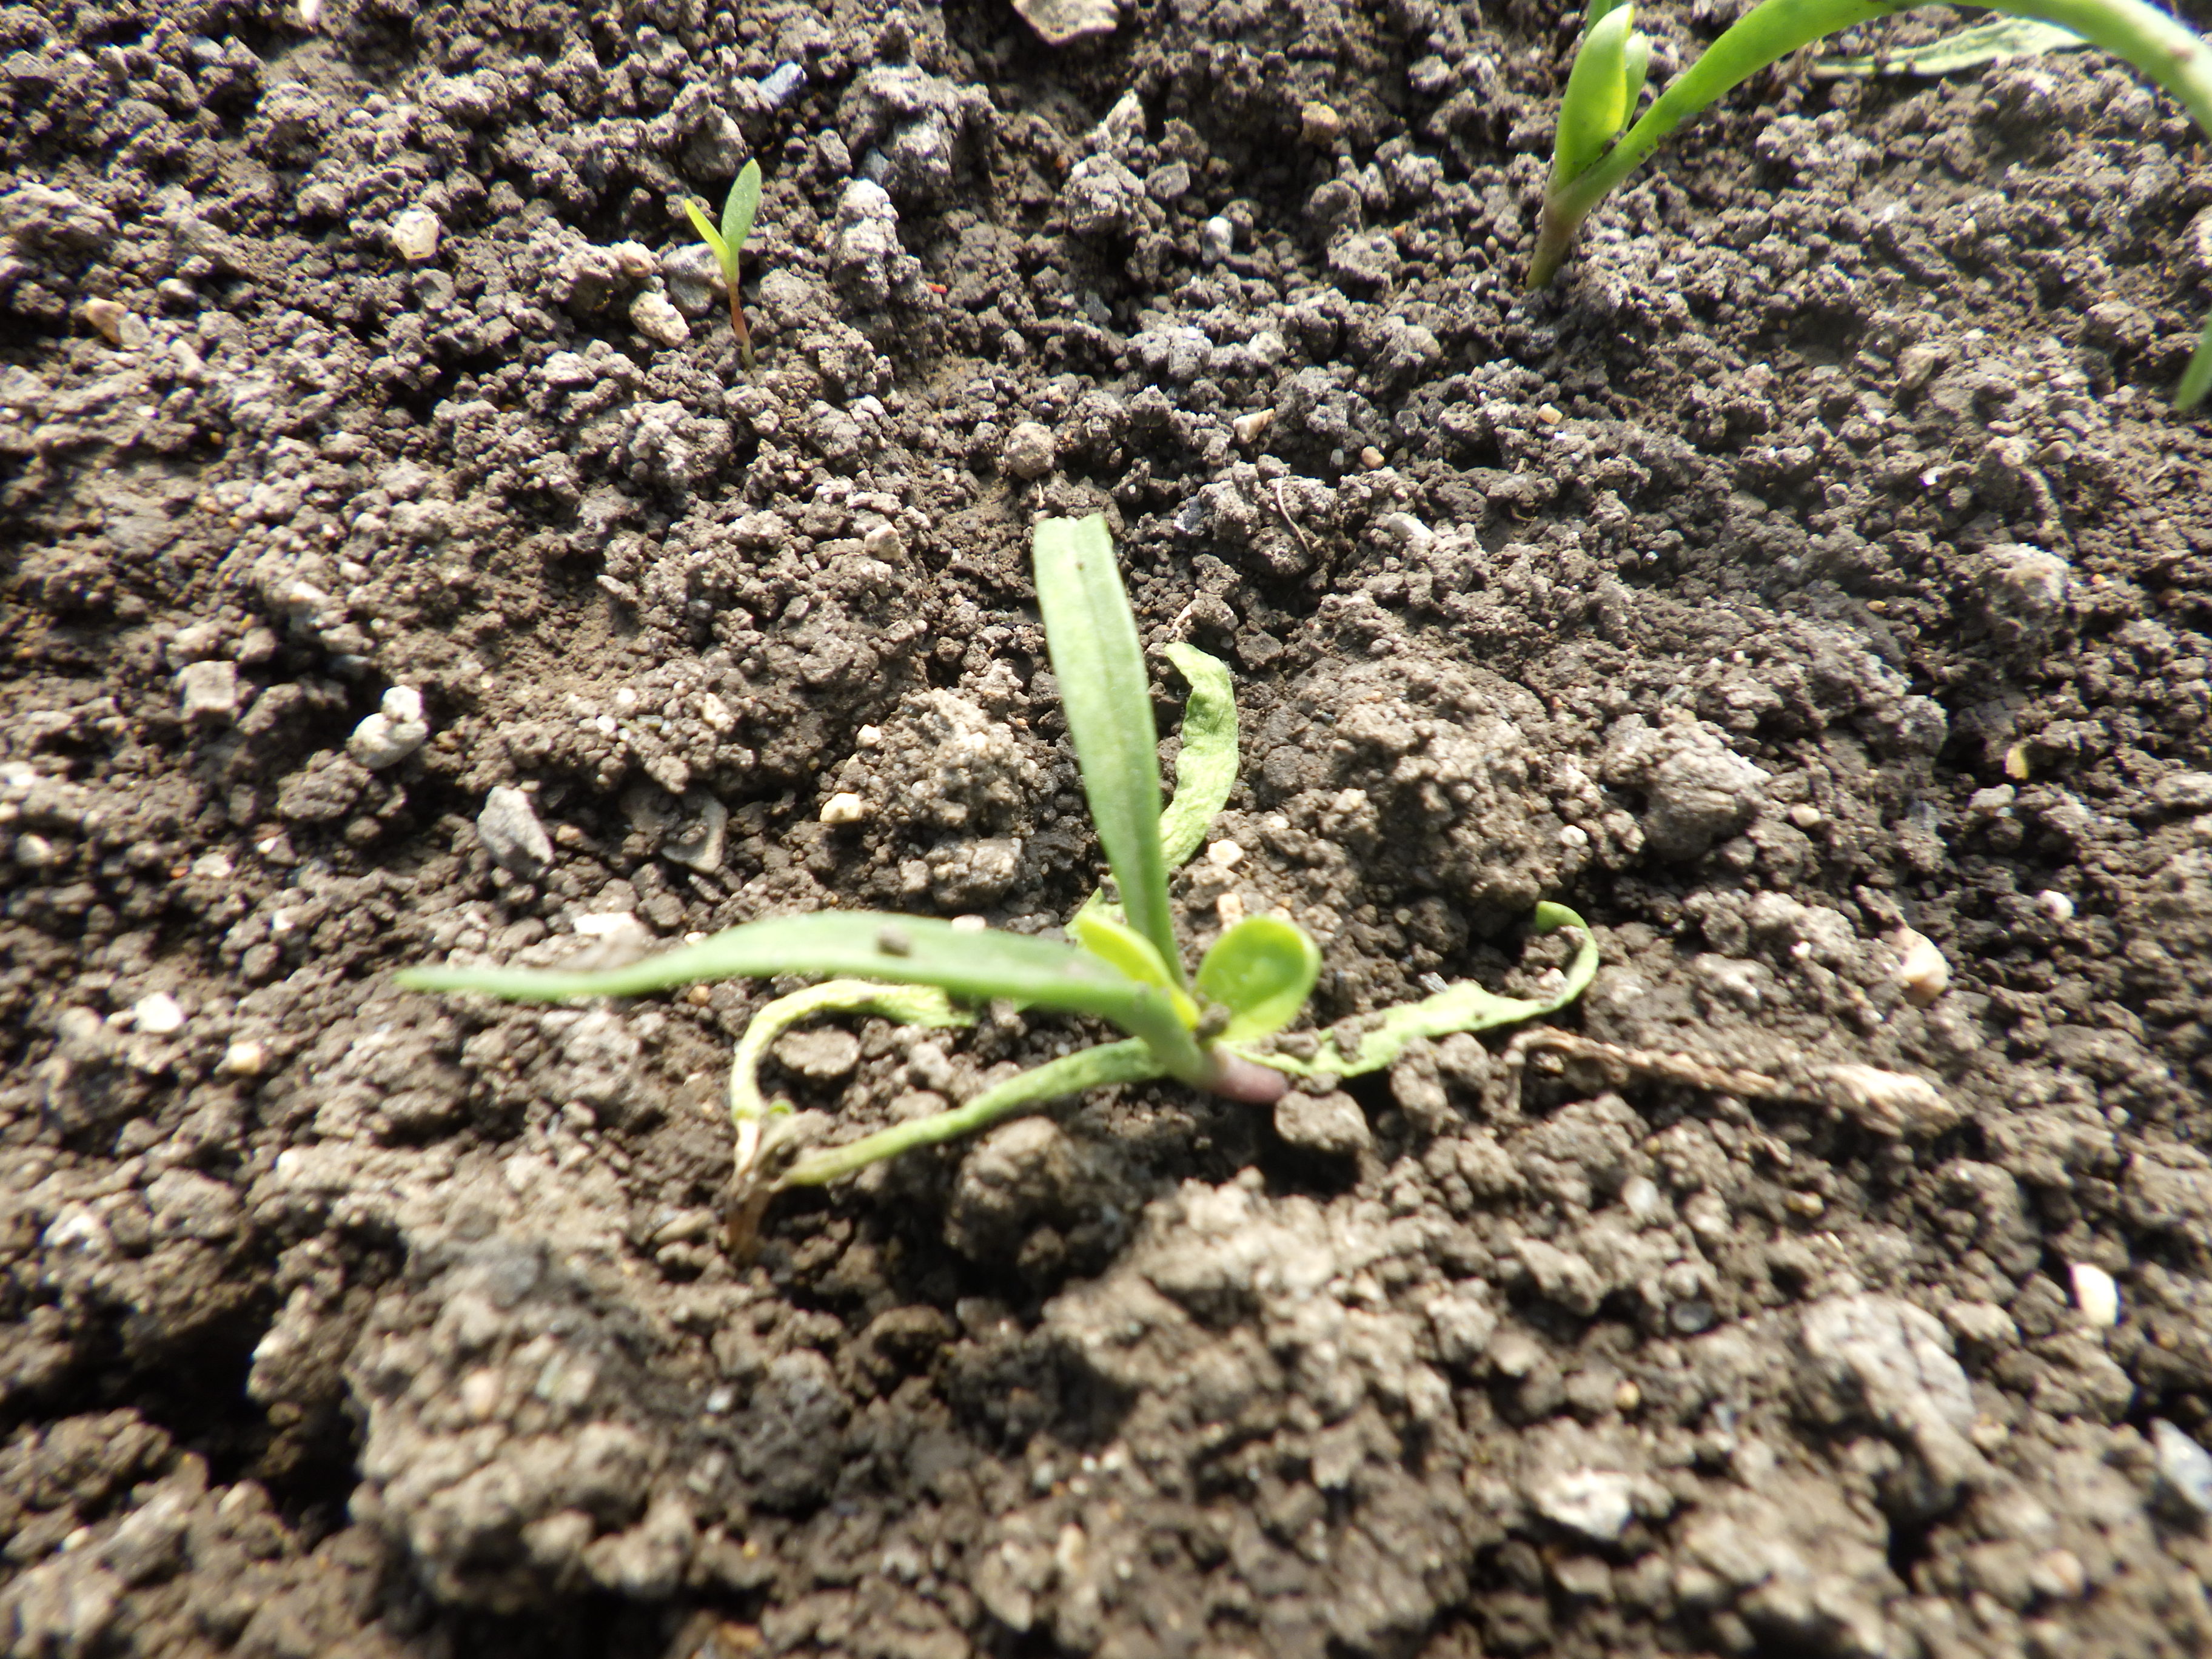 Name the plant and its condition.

spinach, pythium
